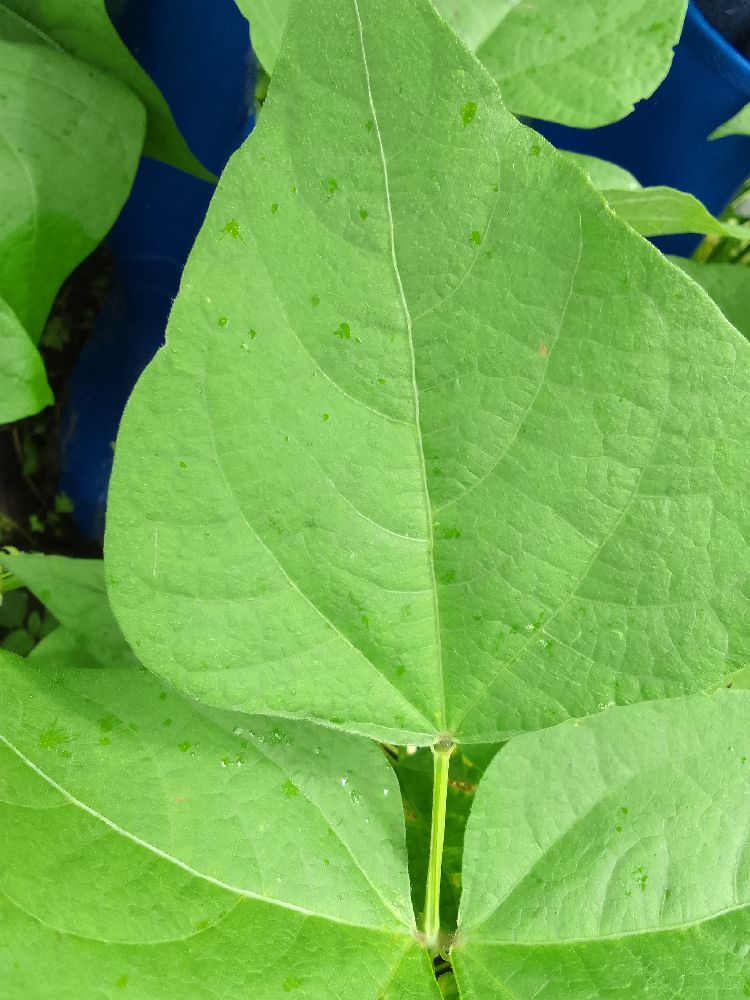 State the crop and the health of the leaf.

common bean, healthy
